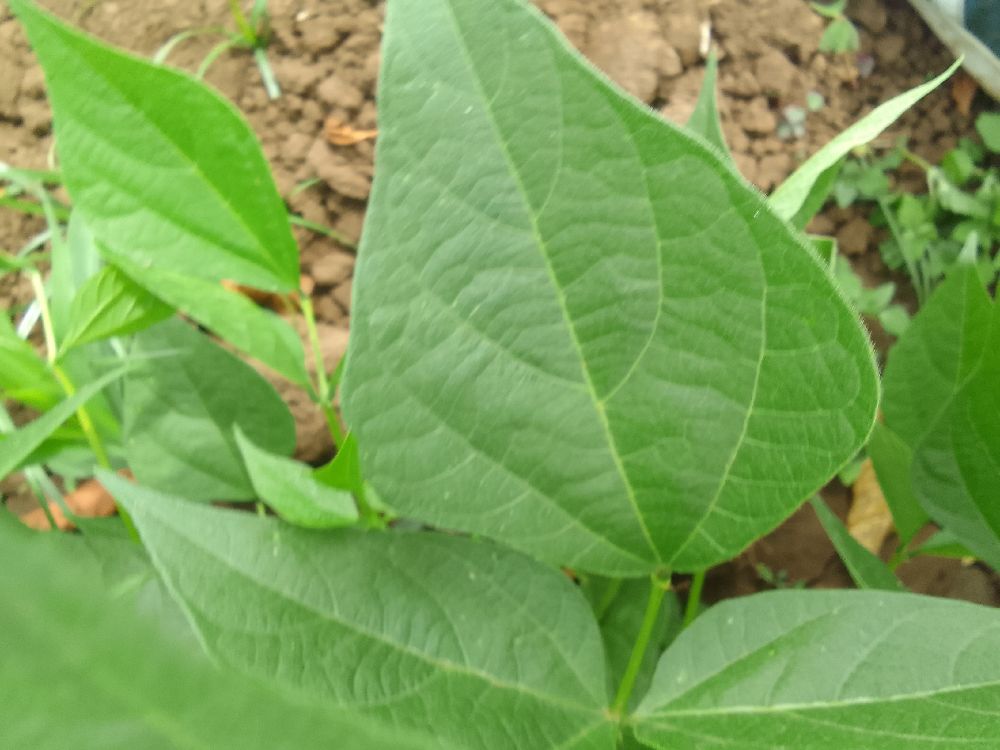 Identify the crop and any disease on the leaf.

common bean, healthy
